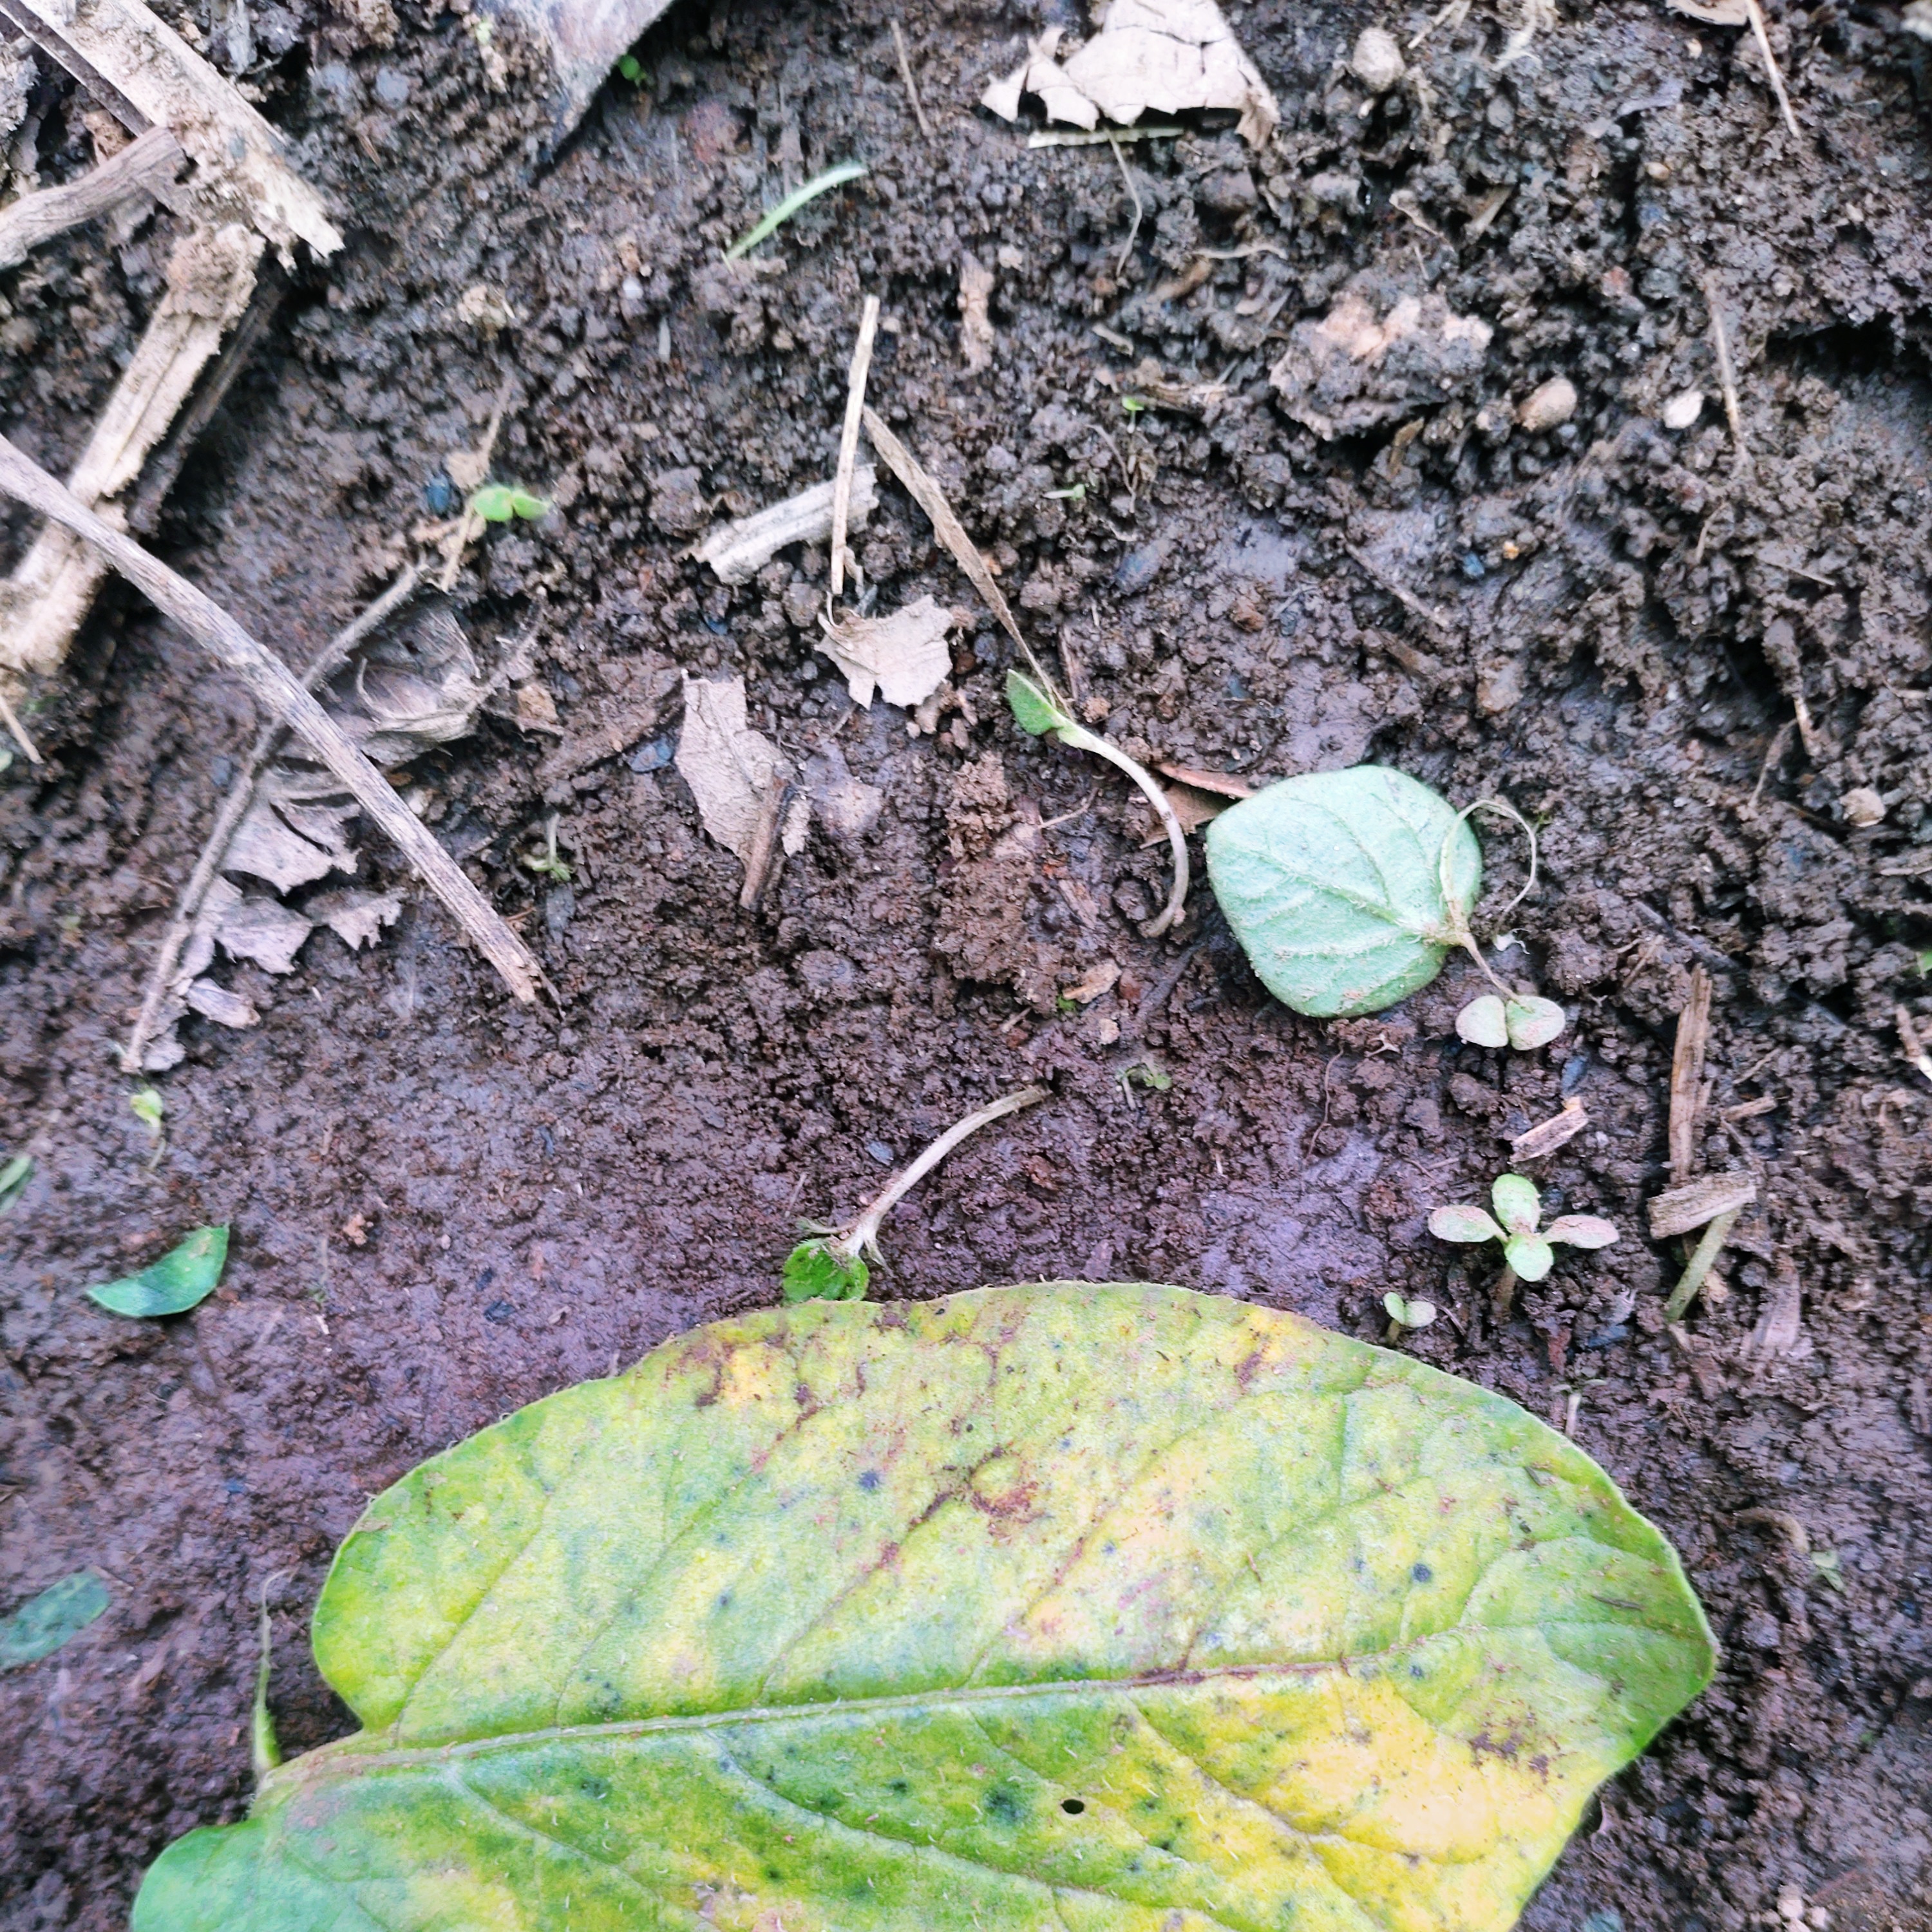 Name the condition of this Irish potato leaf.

late blight
